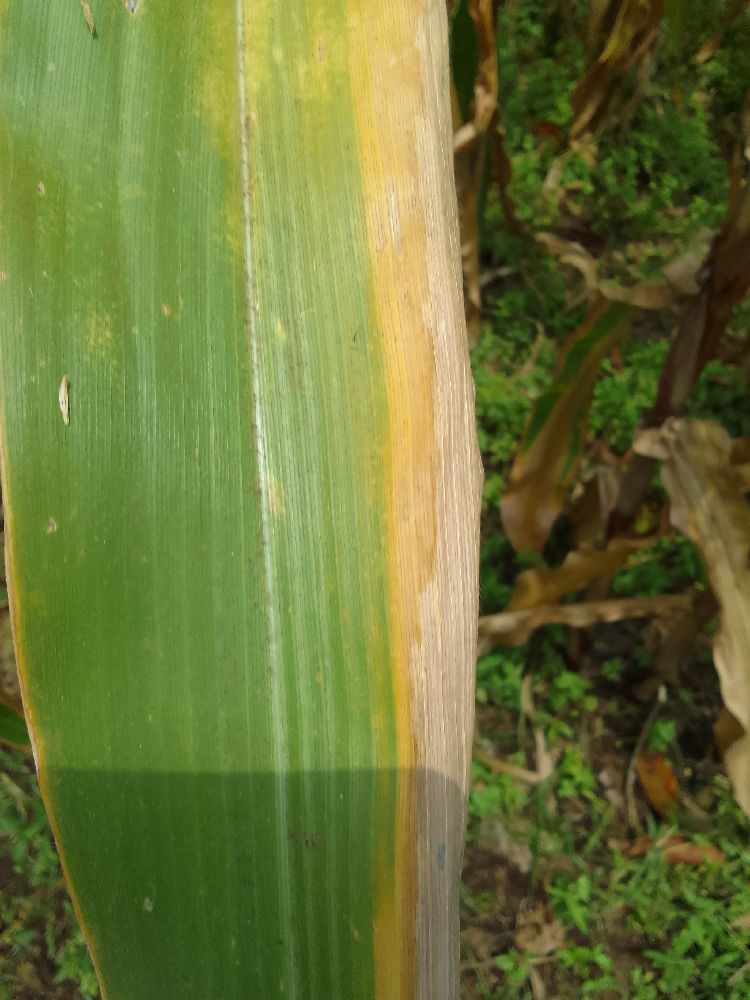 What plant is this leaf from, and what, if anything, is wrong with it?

maize, maize lethal necrosis
